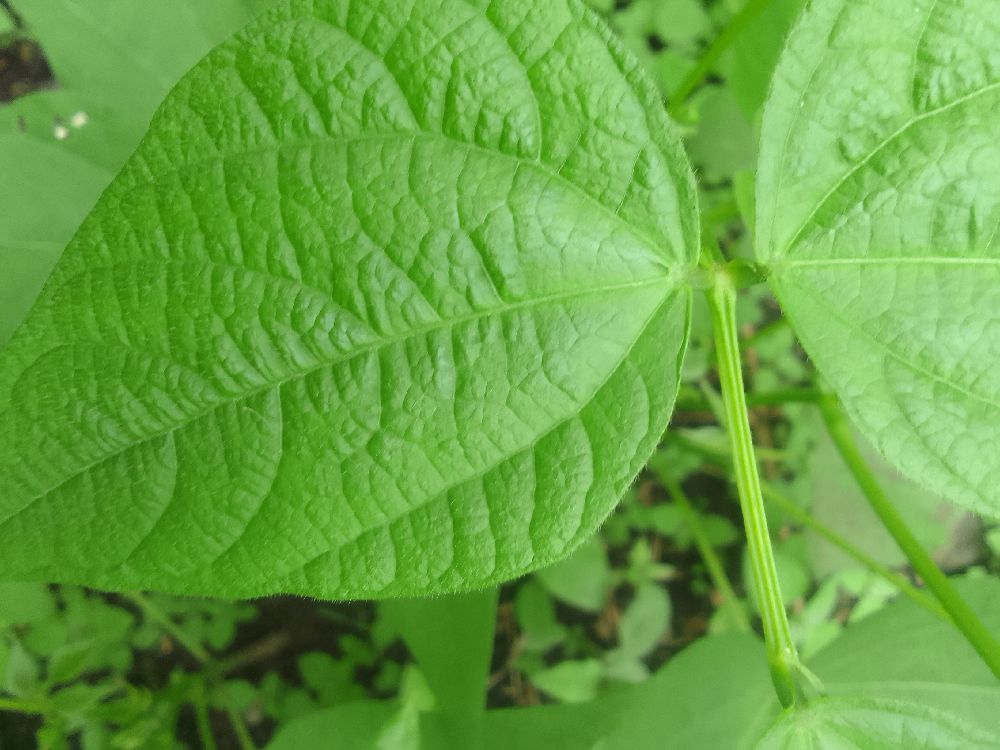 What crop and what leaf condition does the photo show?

common bean, healthy
